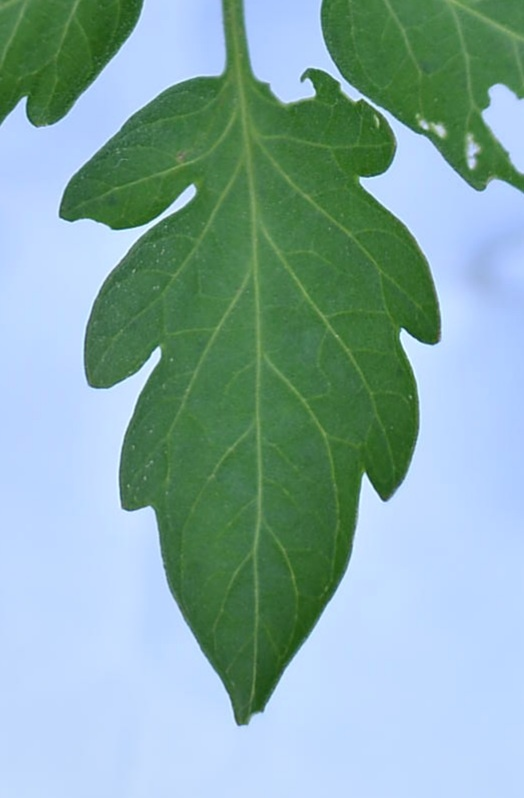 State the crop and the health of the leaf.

tomato, healthy
